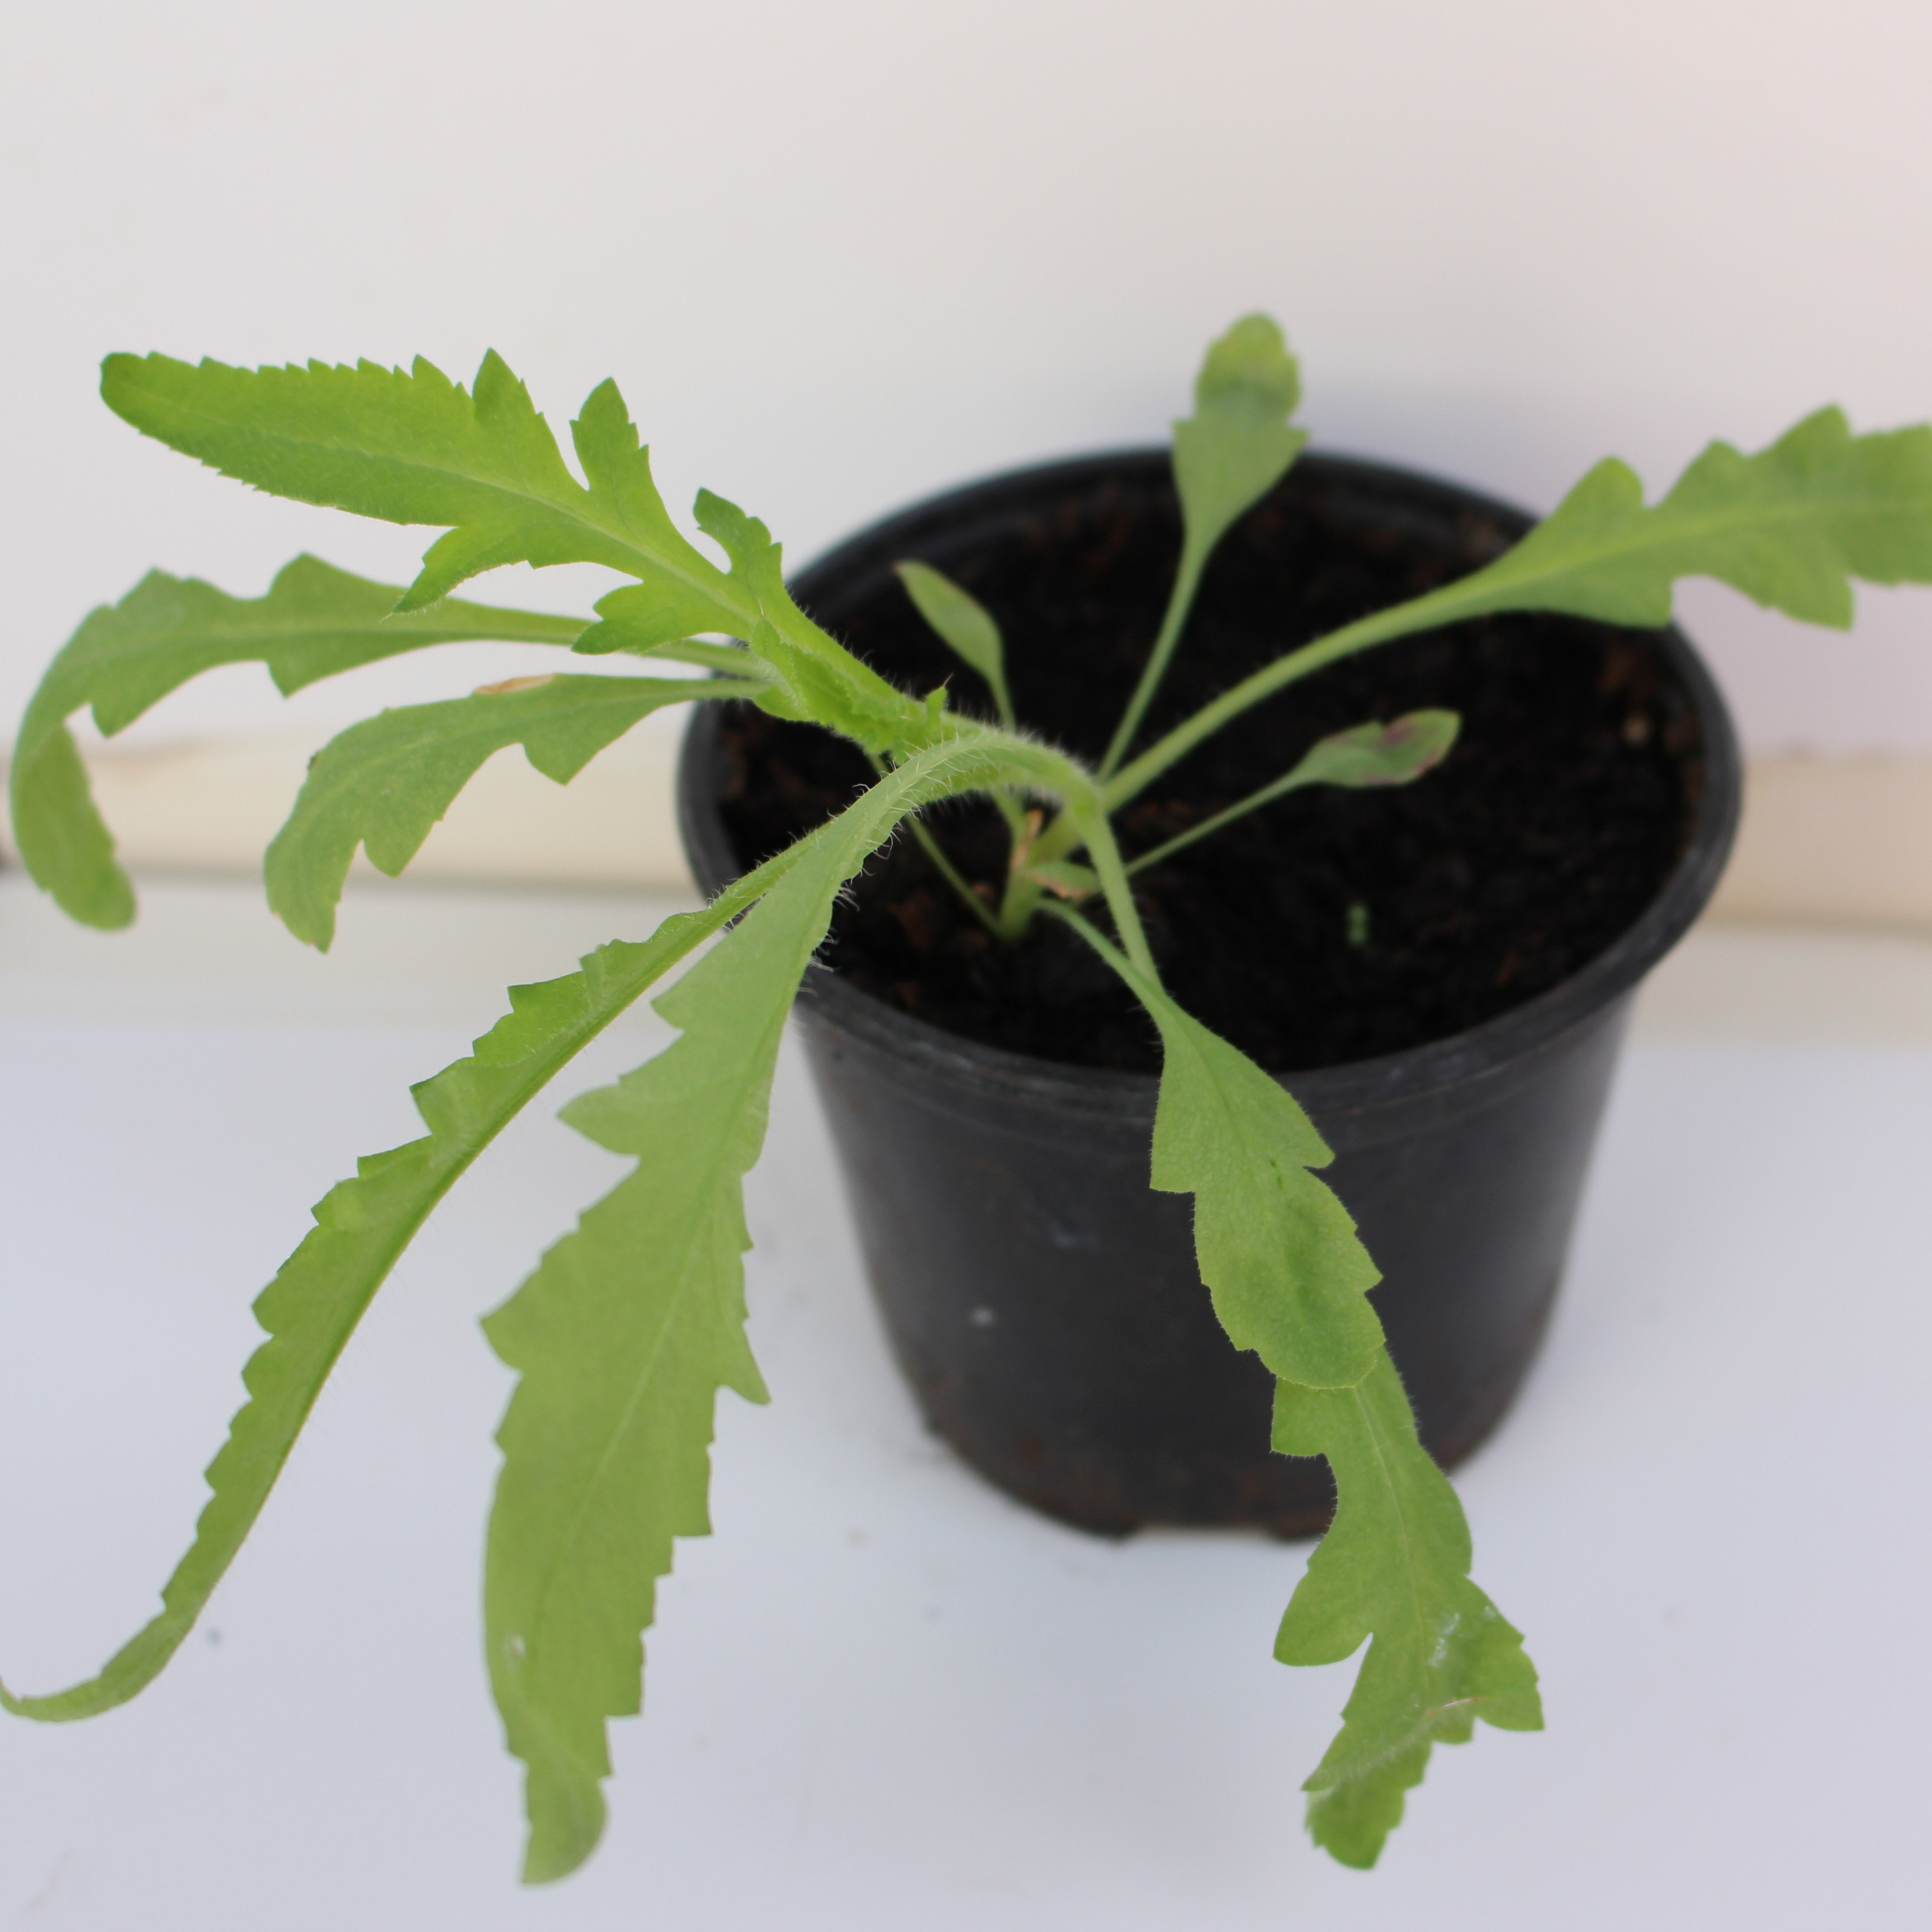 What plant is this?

Papaver rhoeas
